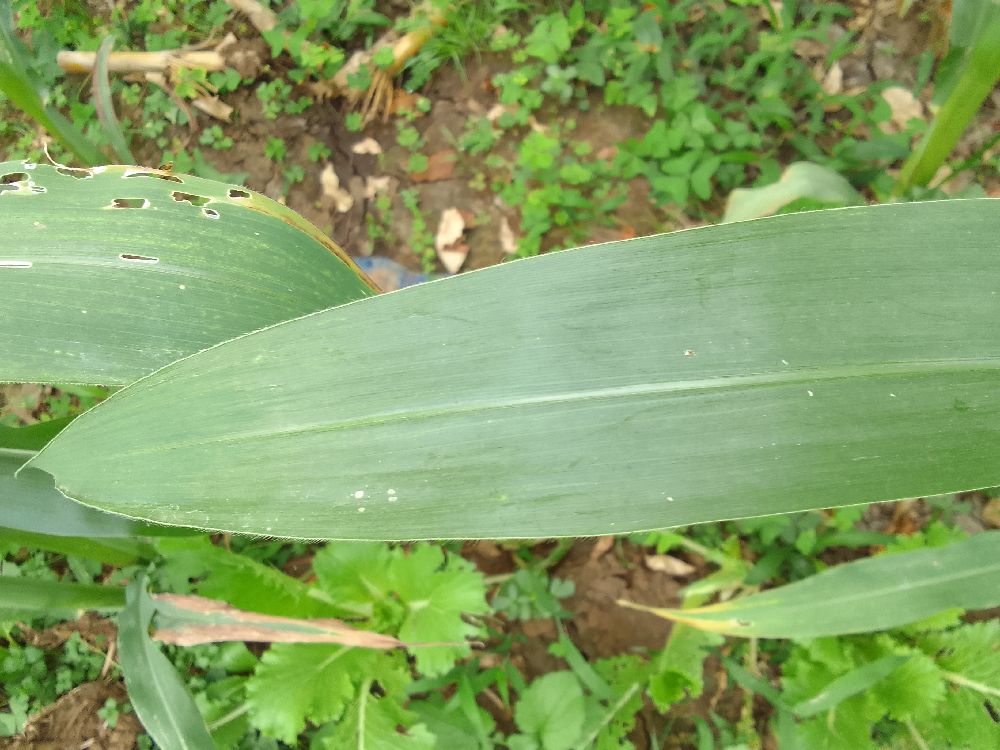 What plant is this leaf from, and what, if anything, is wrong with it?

maize, healthy
